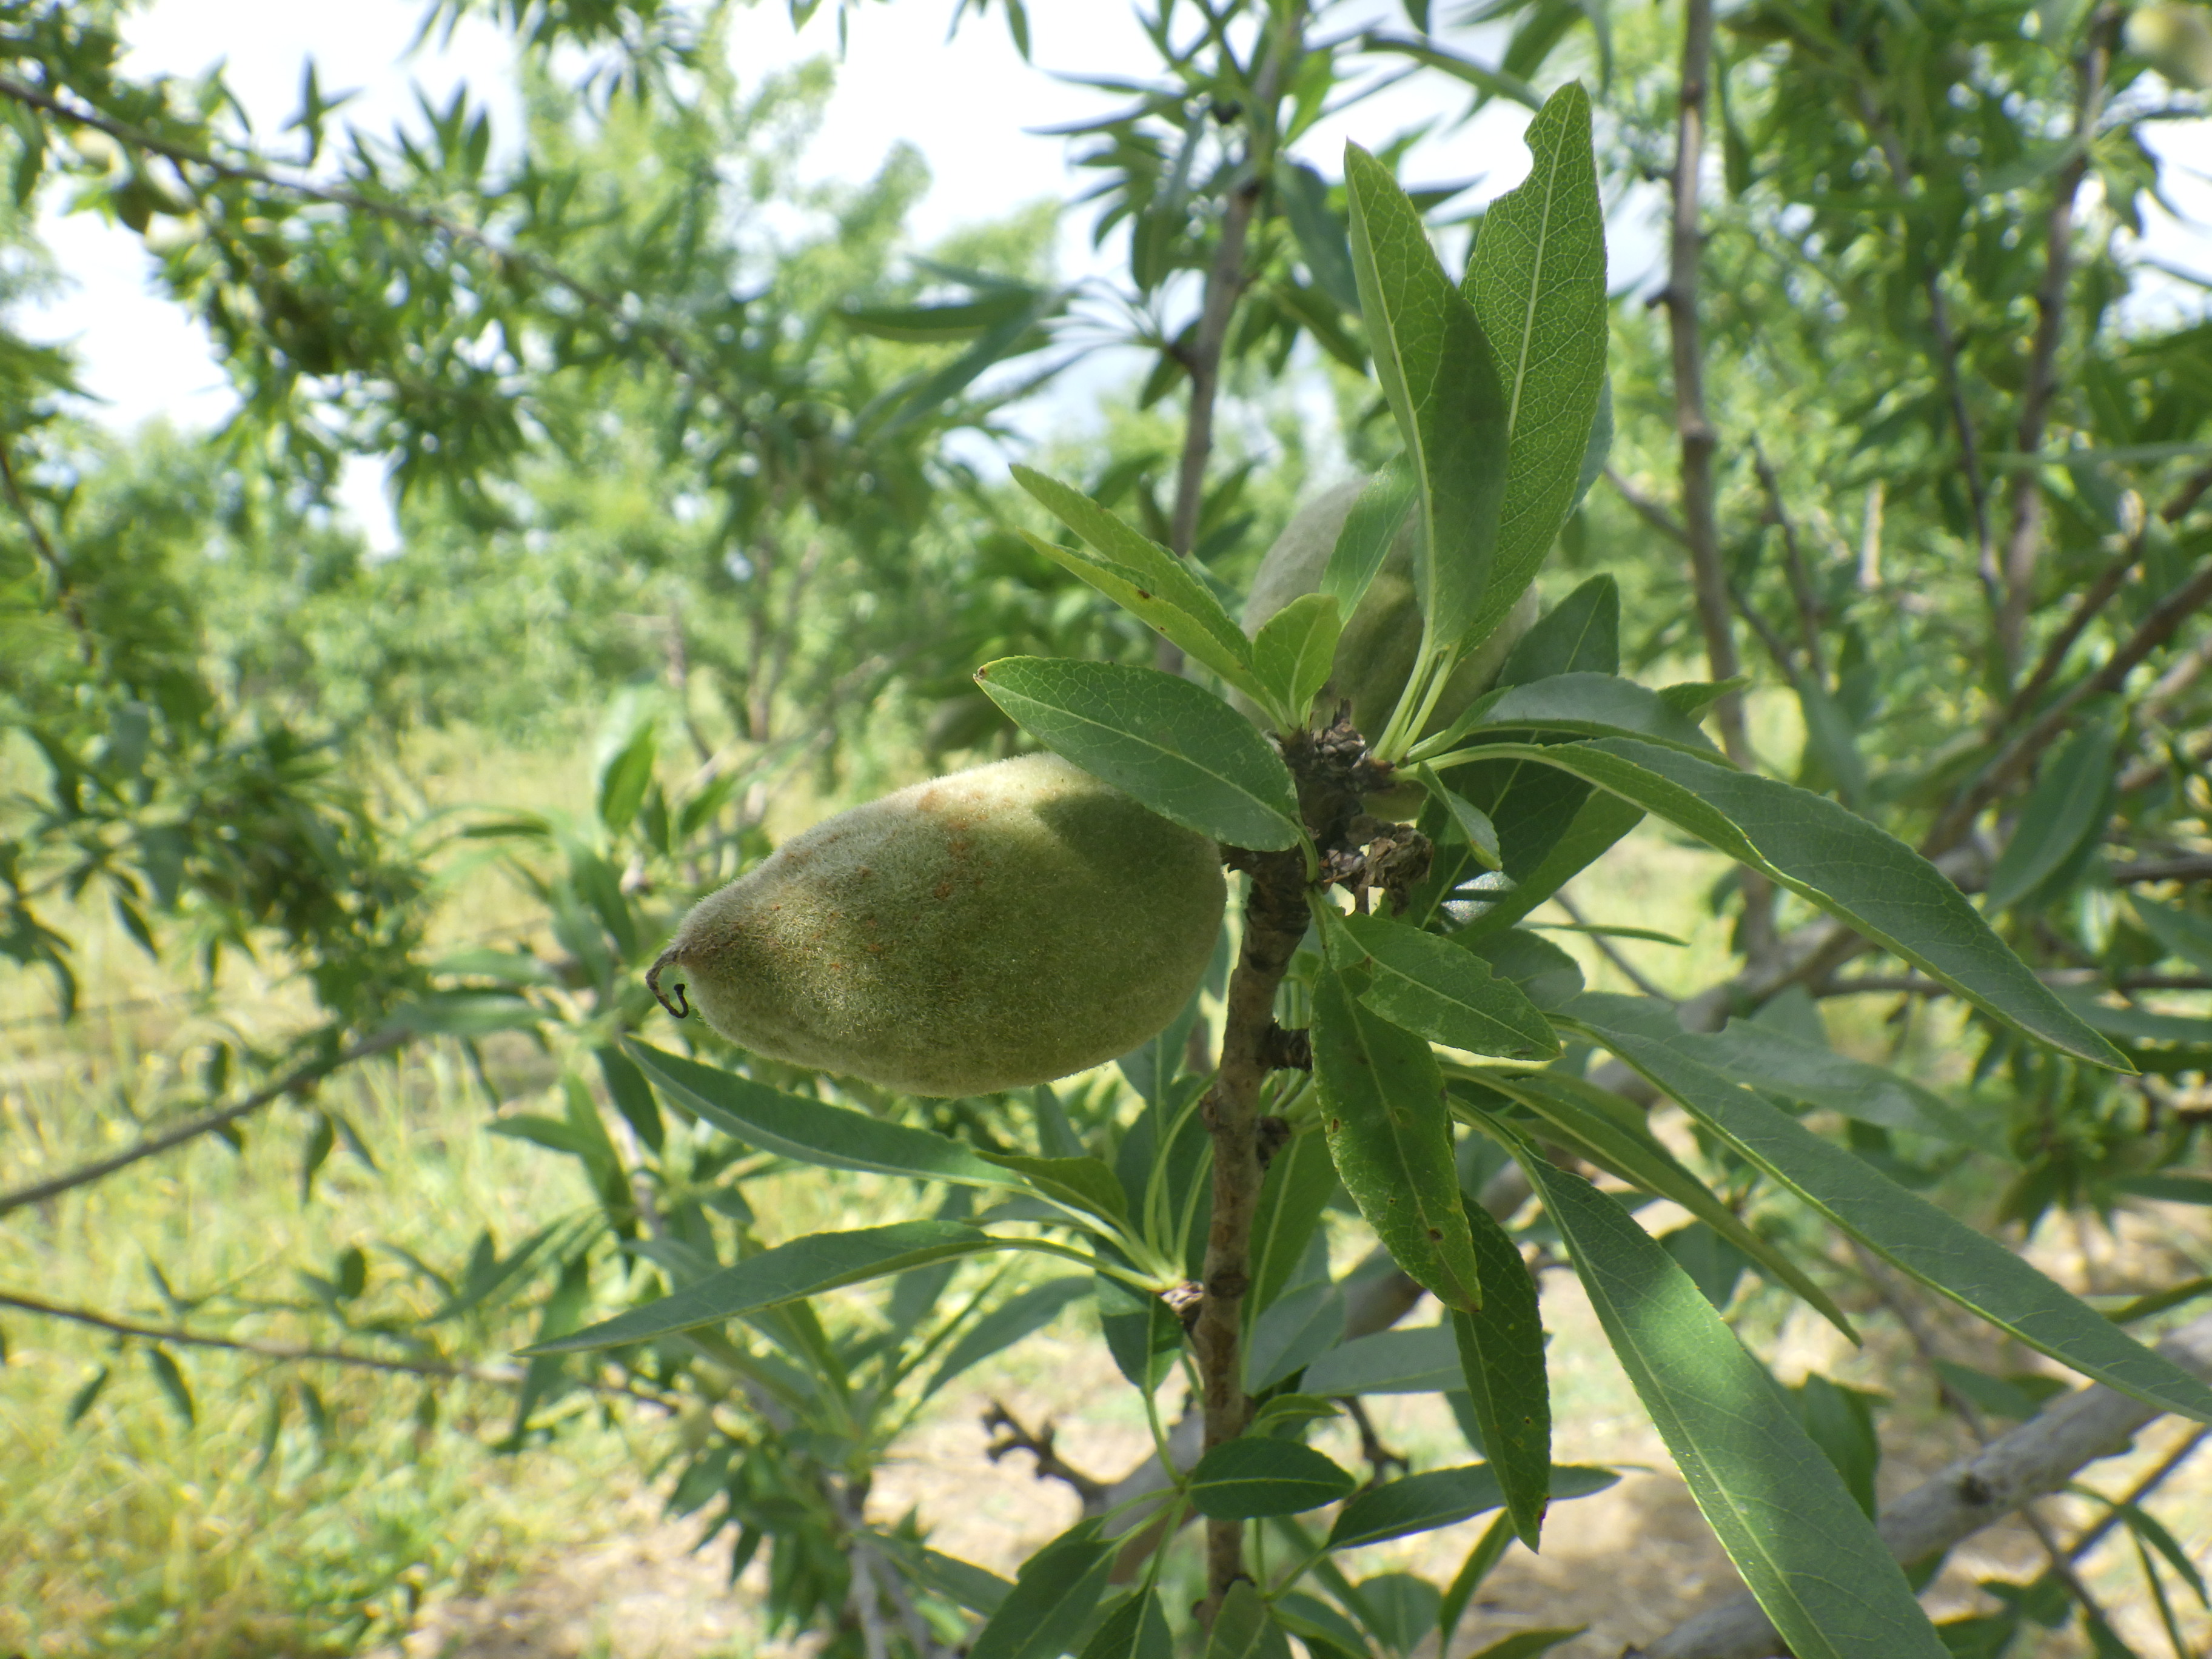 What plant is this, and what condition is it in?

almond, shot hole disease
